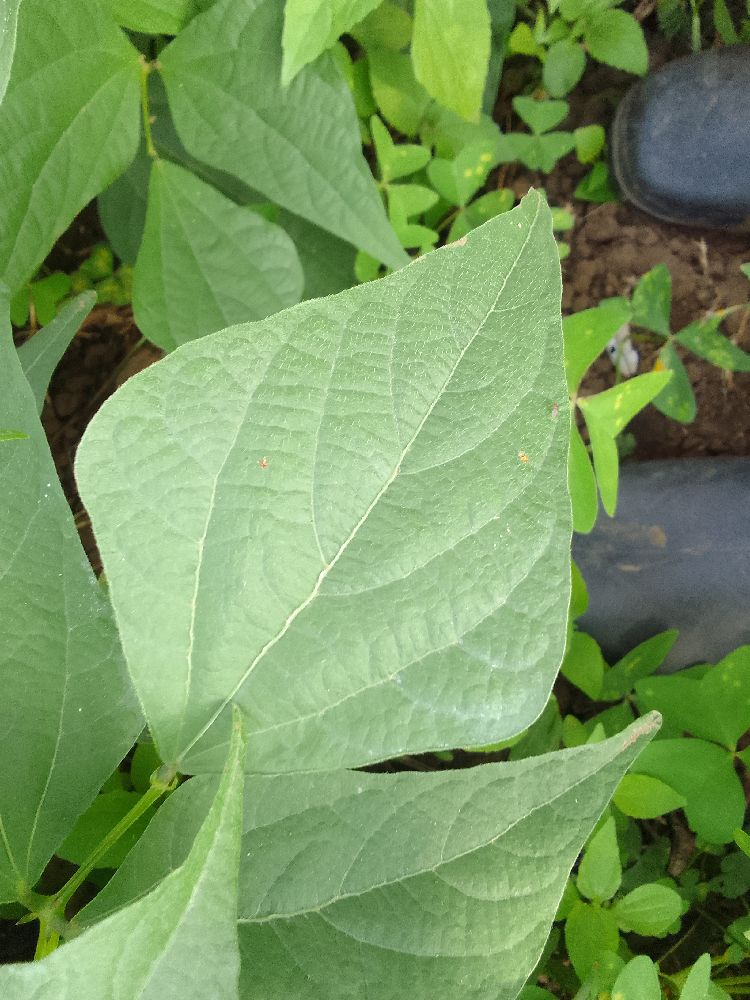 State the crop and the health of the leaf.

common bean, healthy
